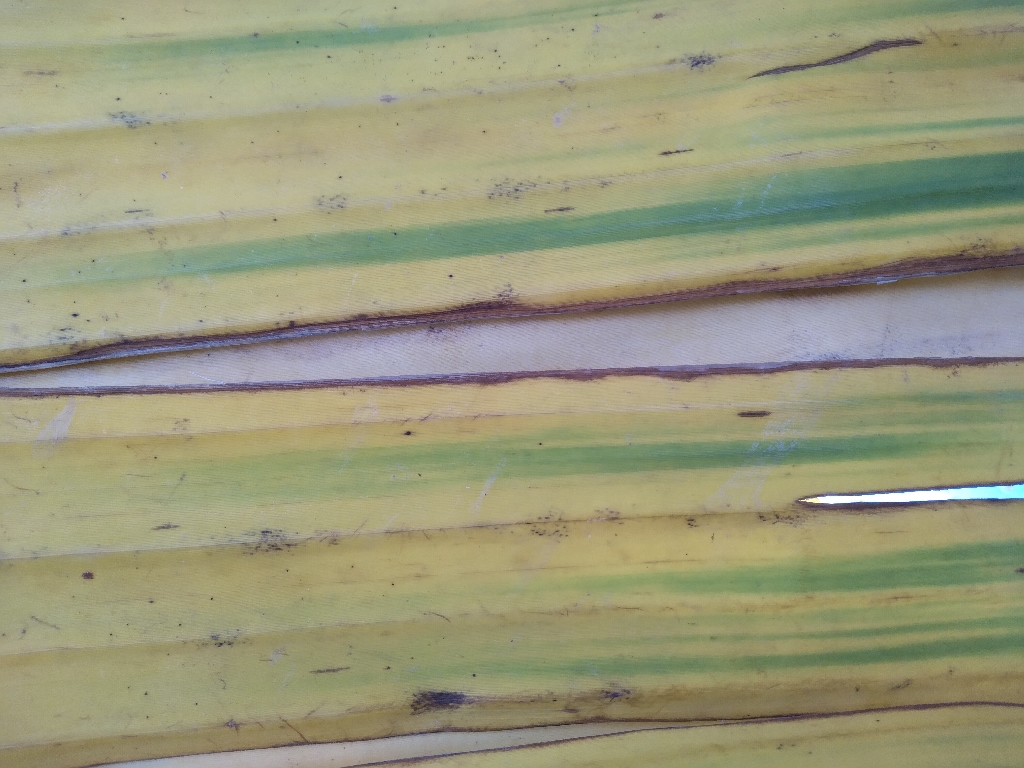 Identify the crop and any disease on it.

banana, fusarium wilt race 1
